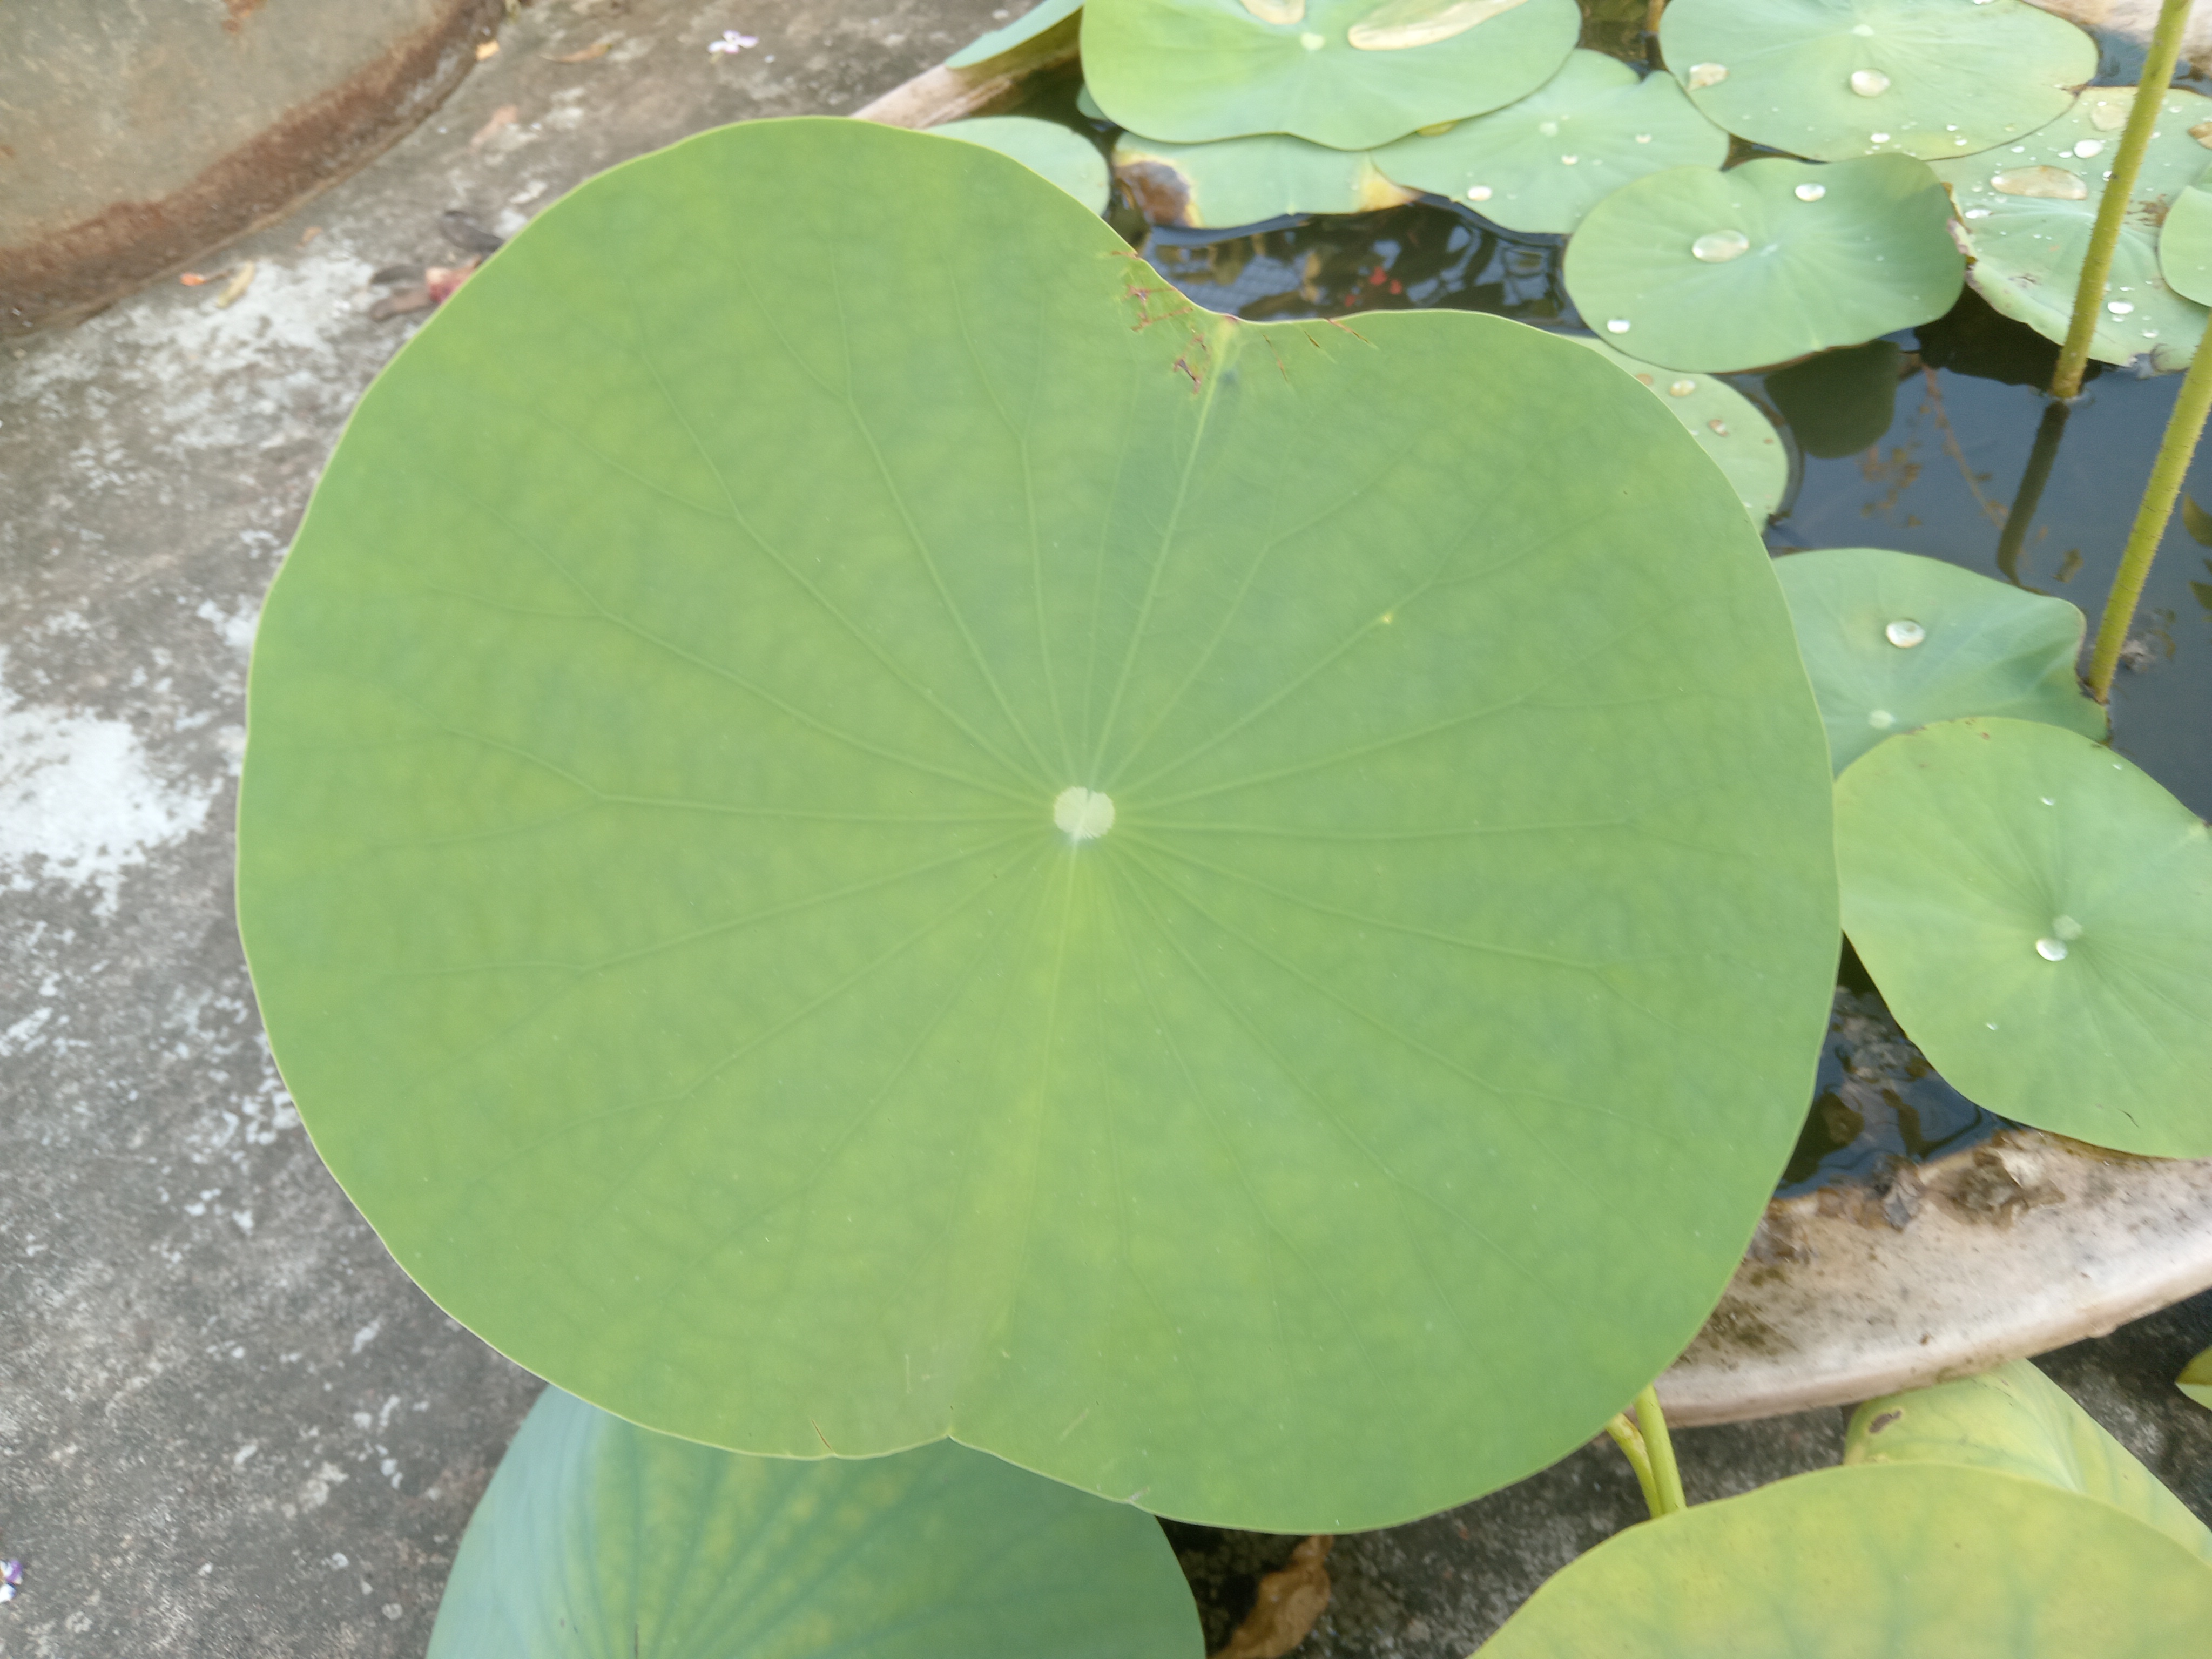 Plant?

lotus
